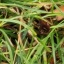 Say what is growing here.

grass
